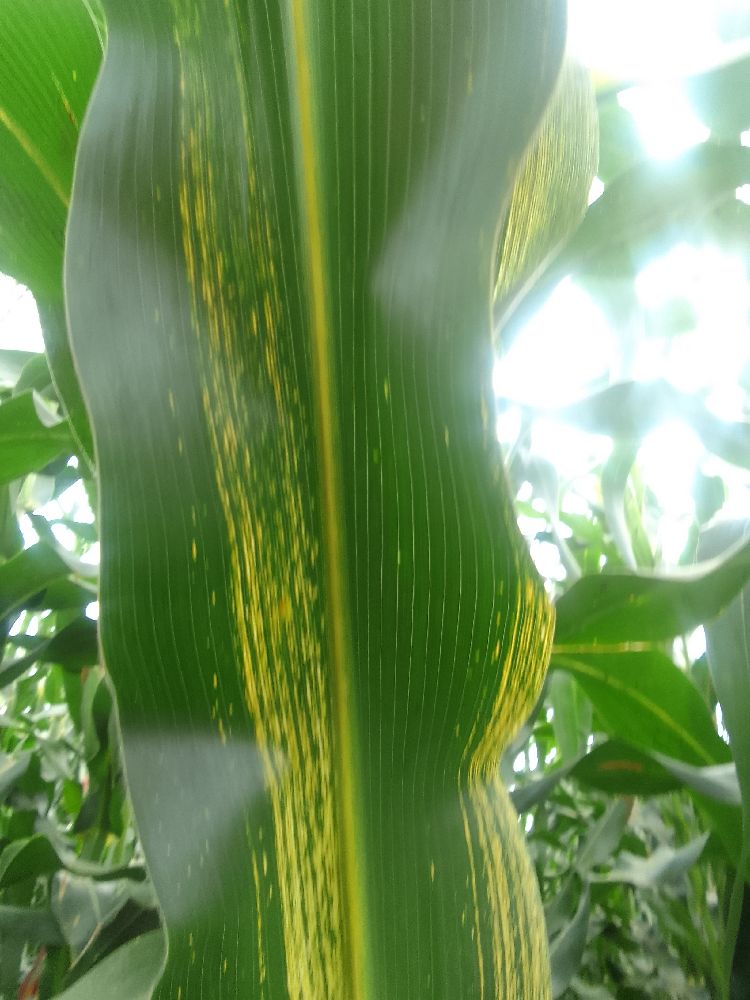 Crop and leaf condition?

maize, maize streak virus
